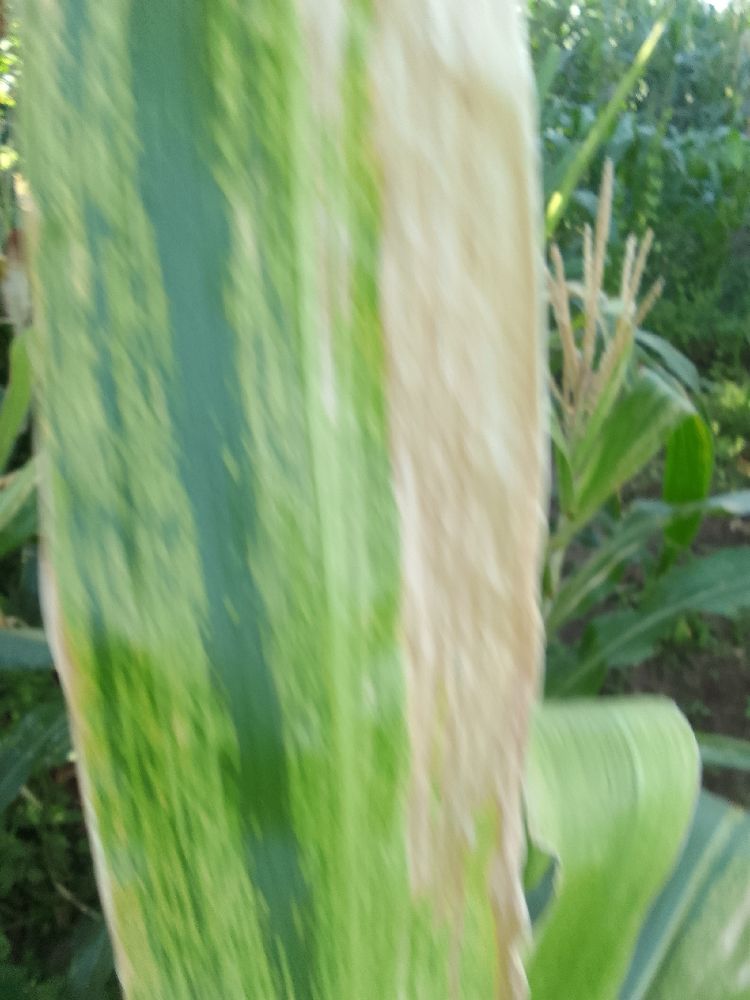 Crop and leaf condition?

maize, maize lethal necrosis
